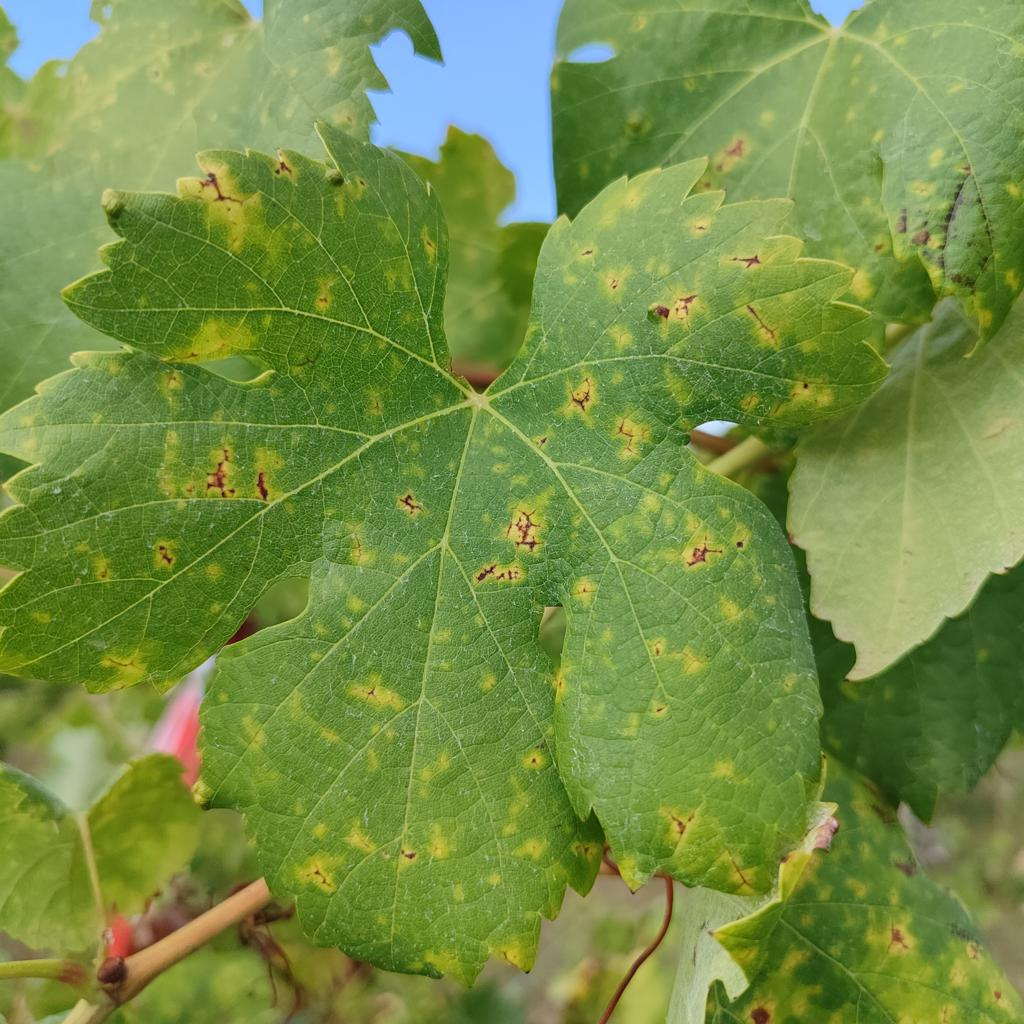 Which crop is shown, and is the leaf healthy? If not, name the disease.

grapevine, esca complex
